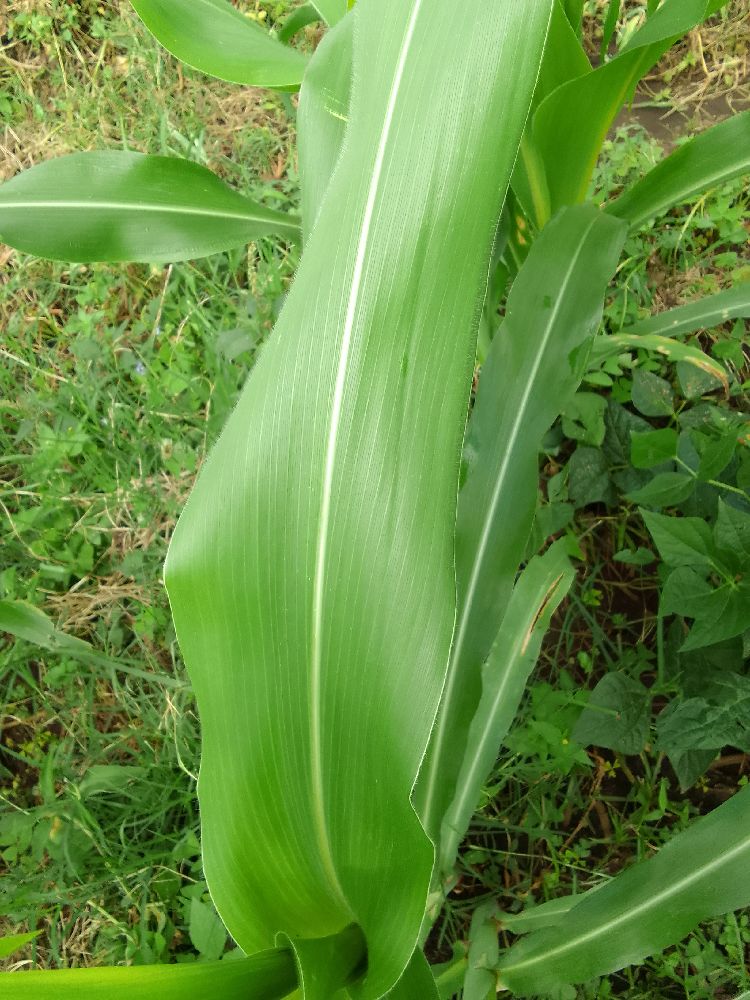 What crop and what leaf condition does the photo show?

maize, healthy
